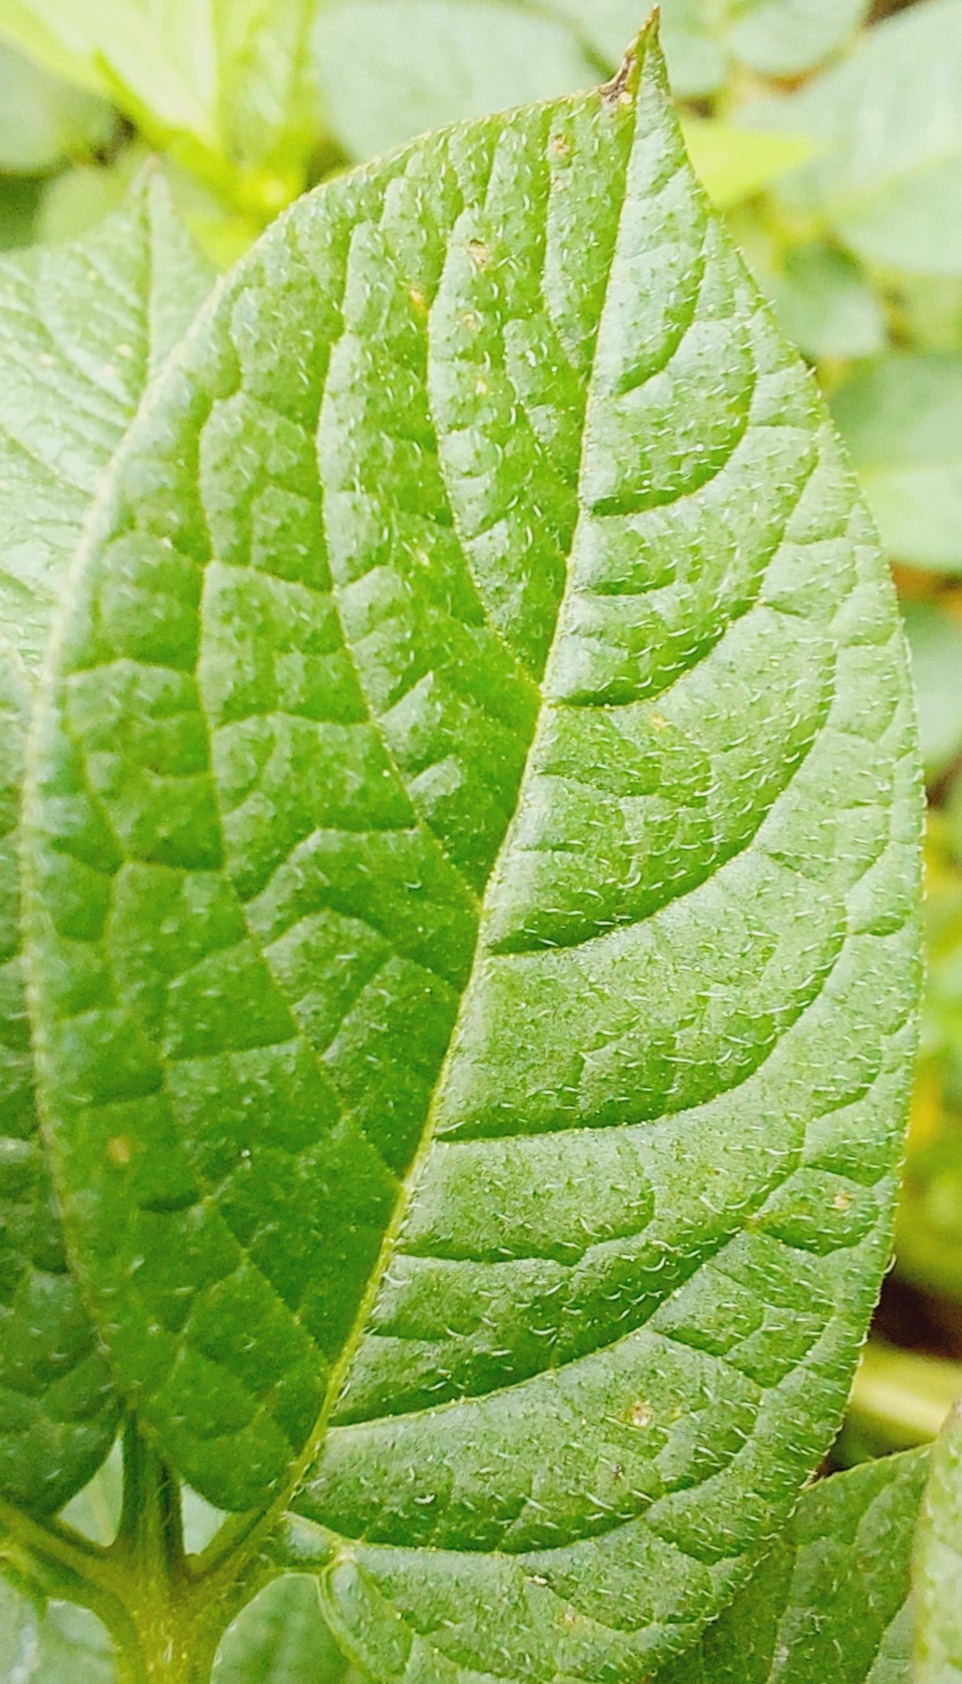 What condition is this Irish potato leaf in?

healthy
